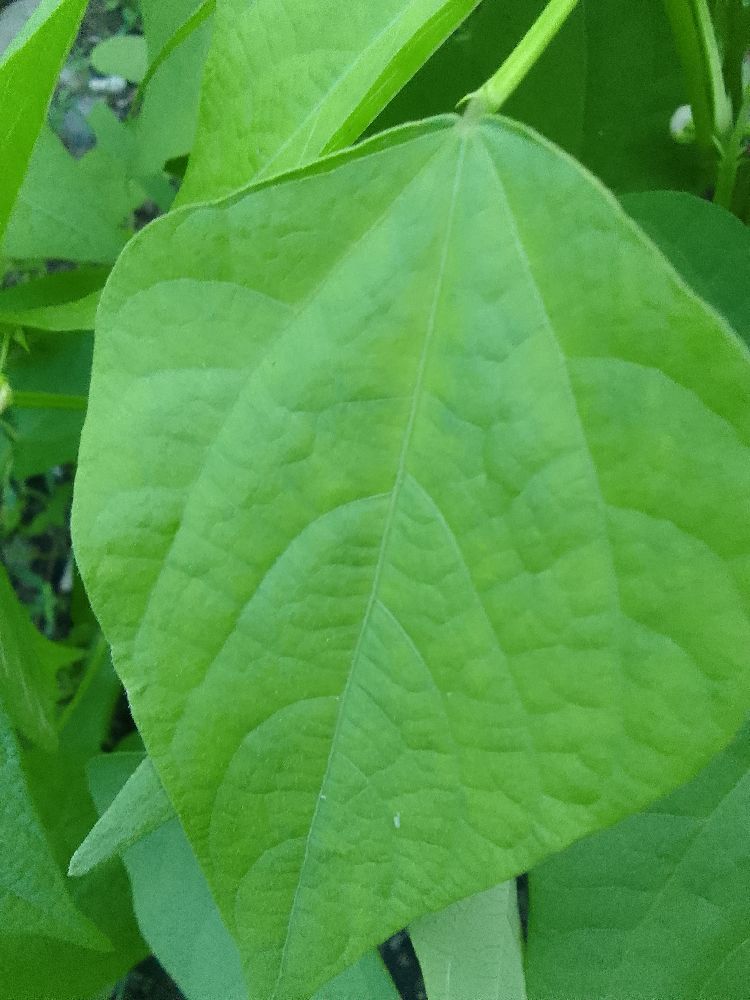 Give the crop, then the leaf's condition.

common bean, healthy
